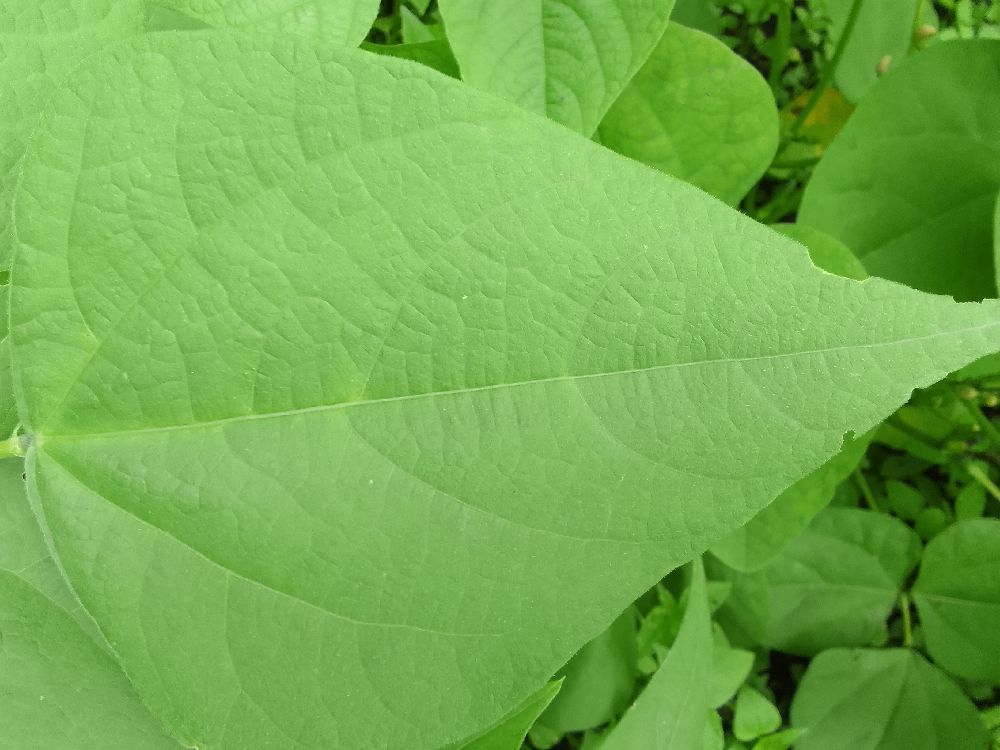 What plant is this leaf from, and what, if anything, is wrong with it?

common bean, healthy
